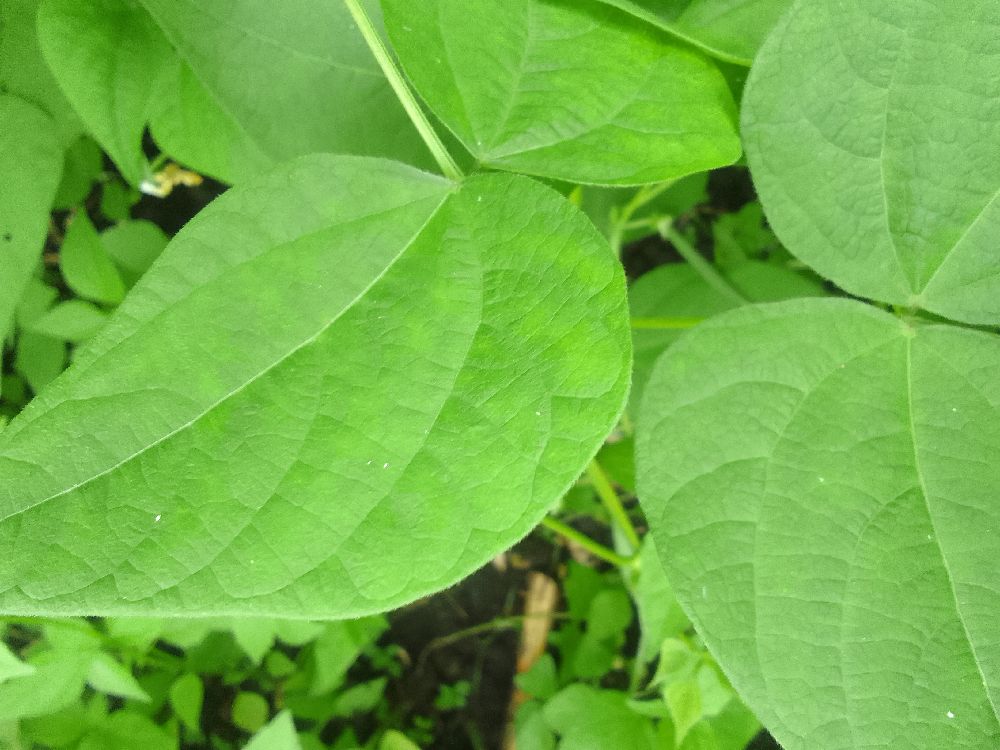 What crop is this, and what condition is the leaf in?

common bean, healthy
